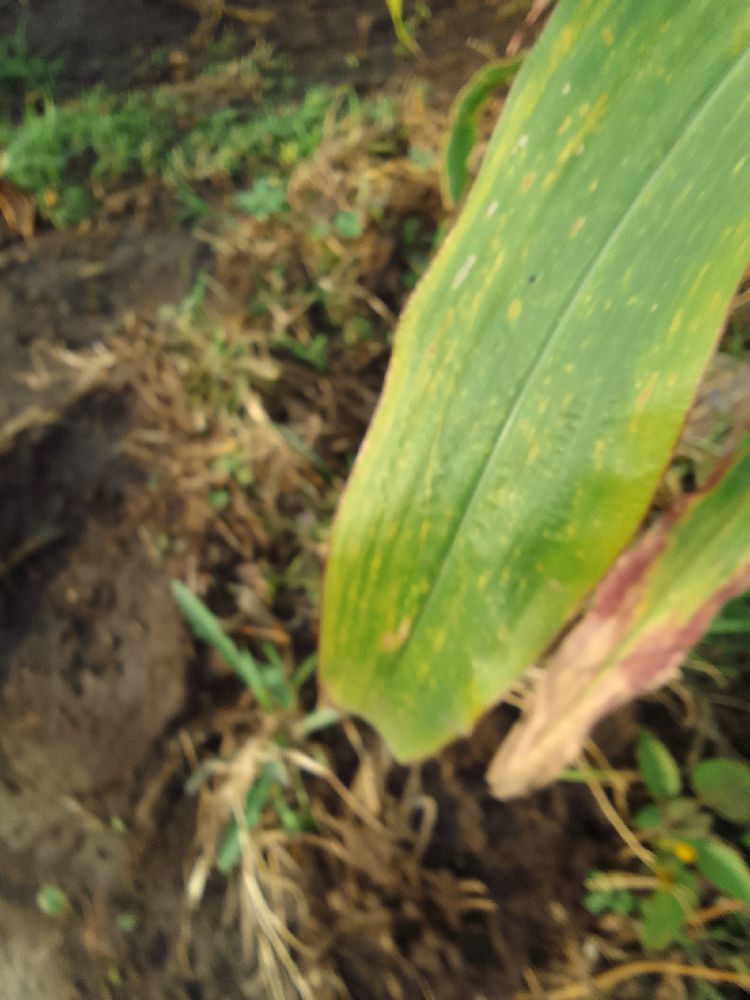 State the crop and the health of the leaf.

maize, maize lethal necrosis
